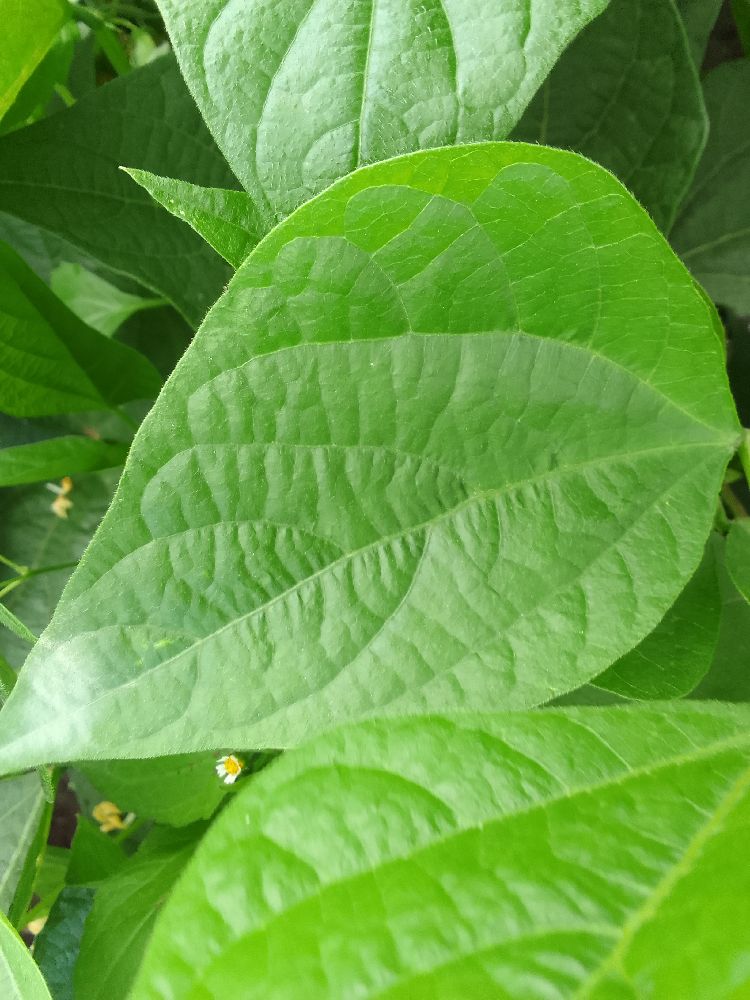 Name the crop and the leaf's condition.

common bean, healthy
